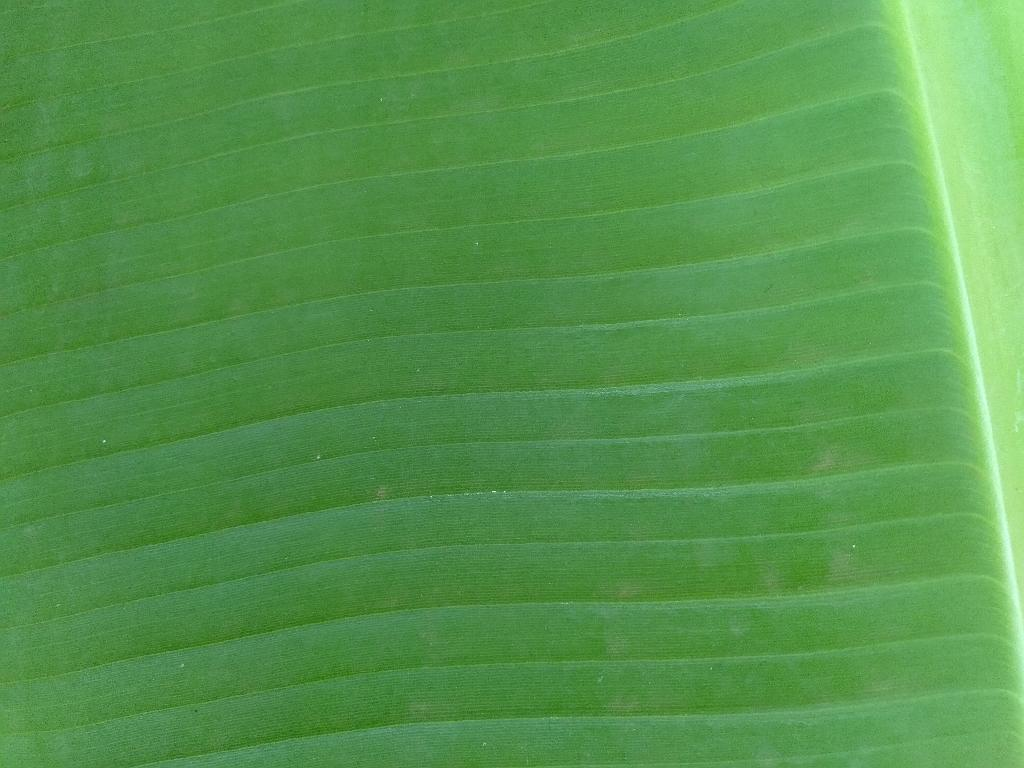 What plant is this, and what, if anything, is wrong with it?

banana, healthy
